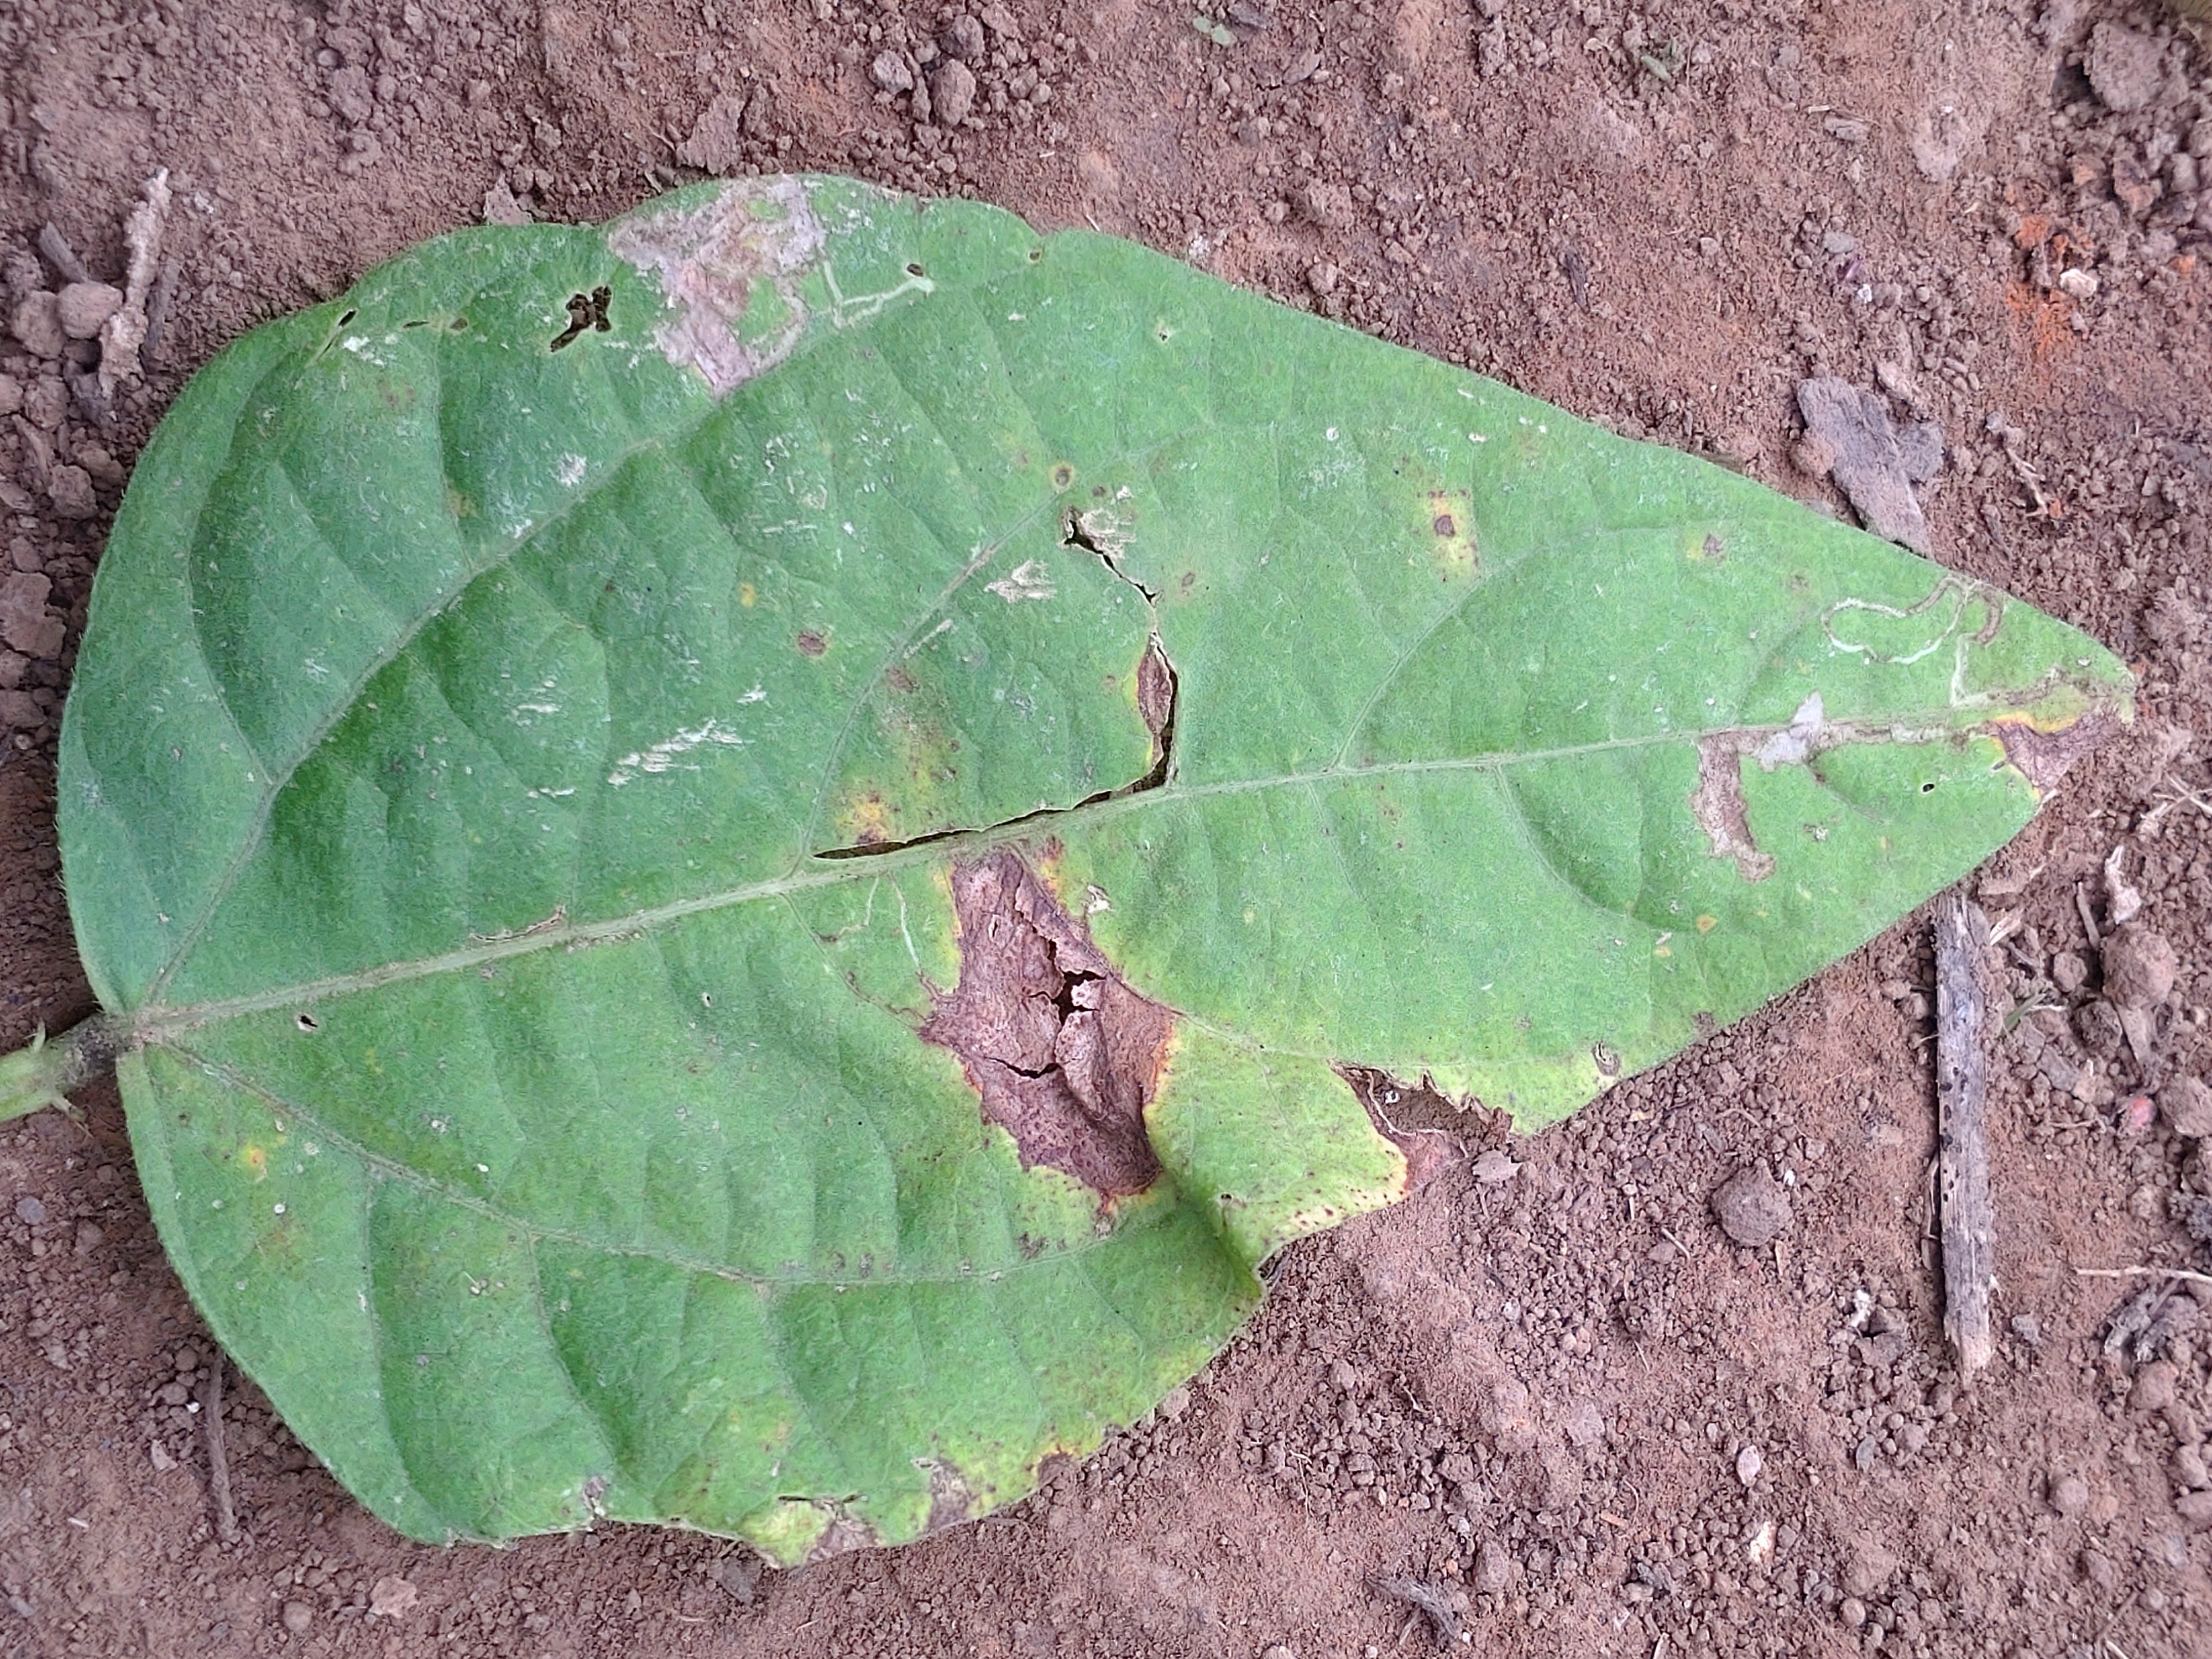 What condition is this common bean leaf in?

anthracnose
